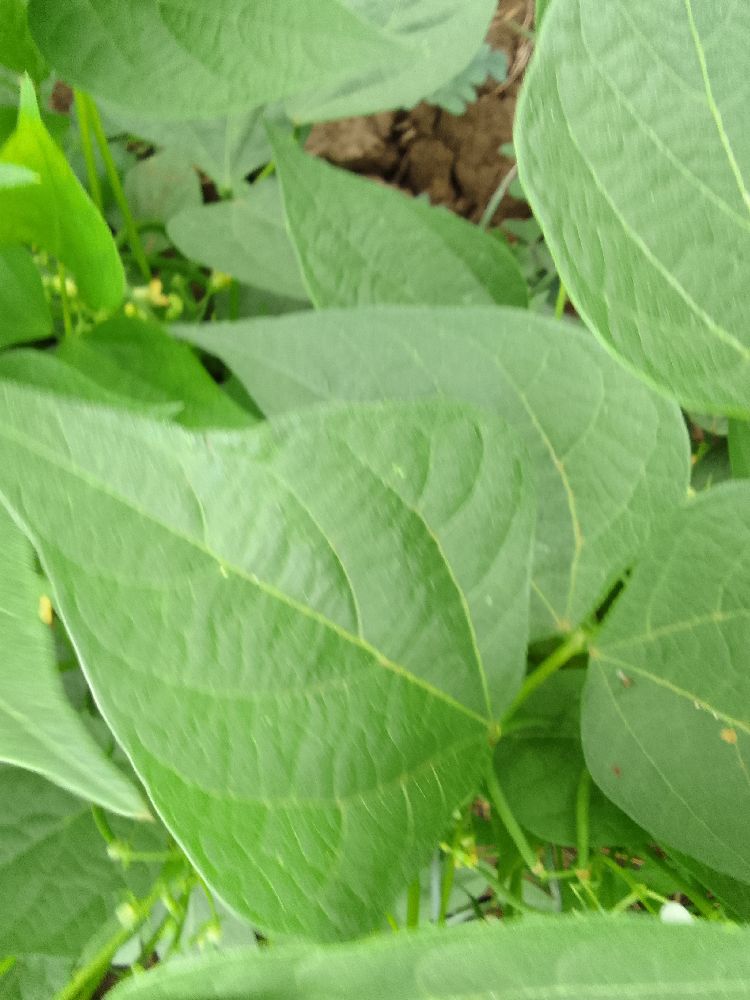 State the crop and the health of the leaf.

common bean, healthy
